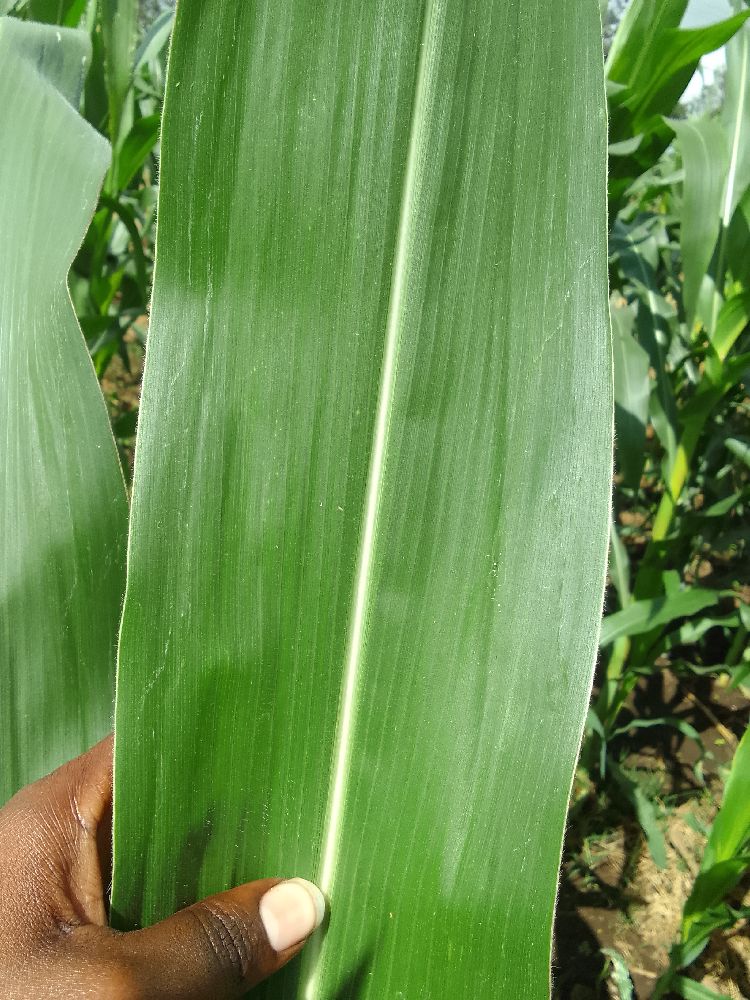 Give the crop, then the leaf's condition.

maize, healthy
